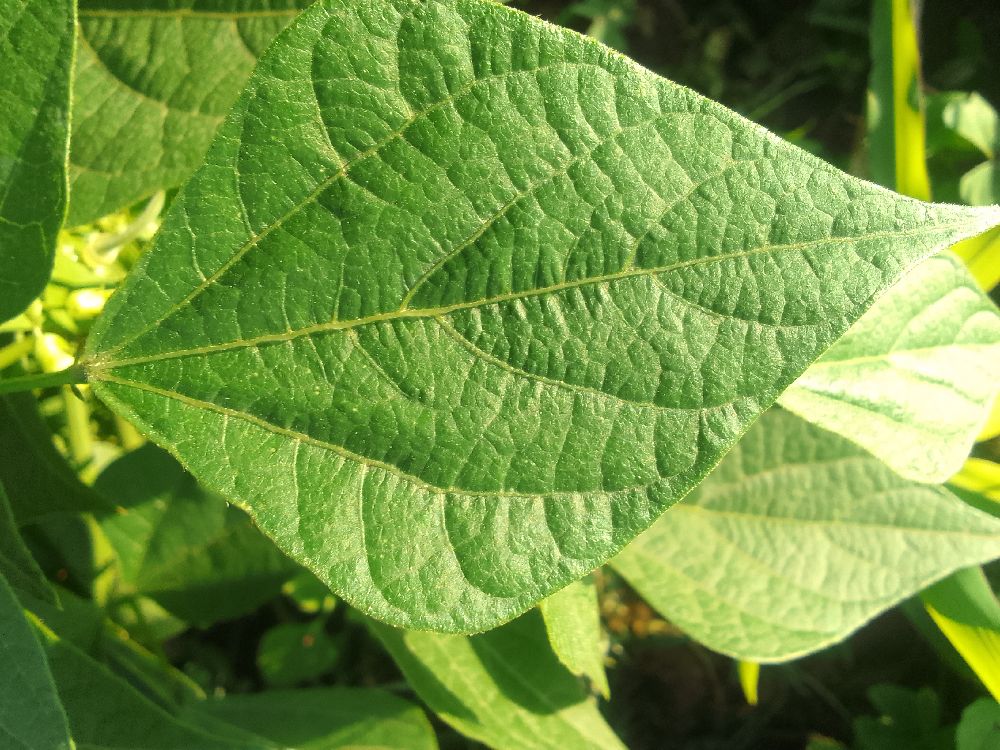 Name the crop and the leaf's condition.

common bean, healthy
